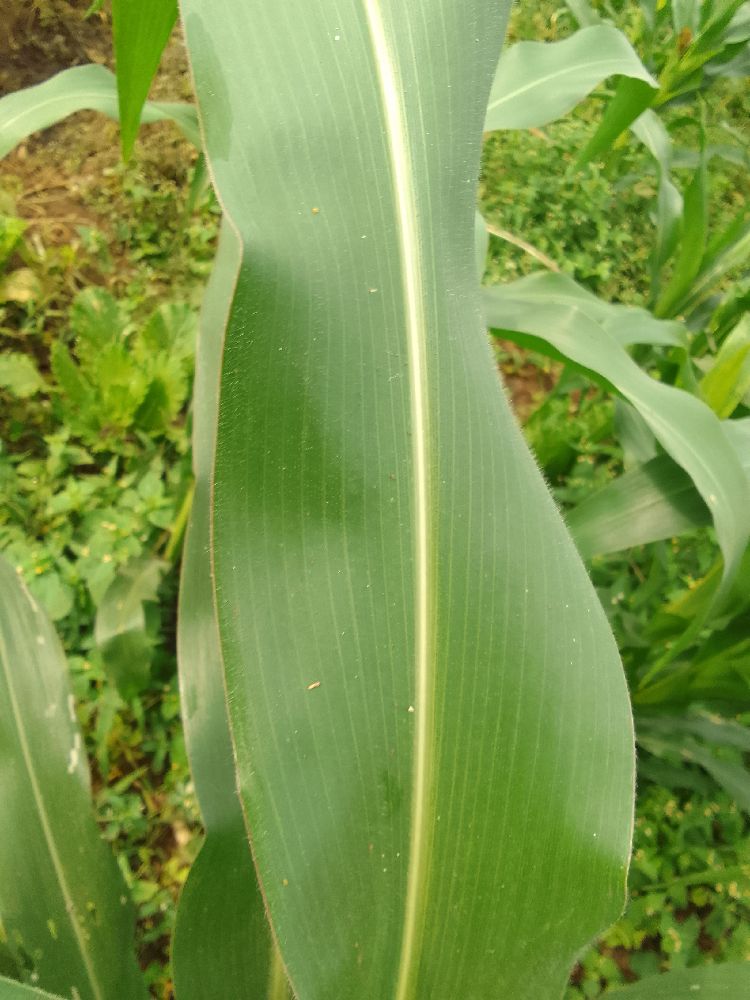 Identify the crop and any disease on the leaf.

maize, healthy
